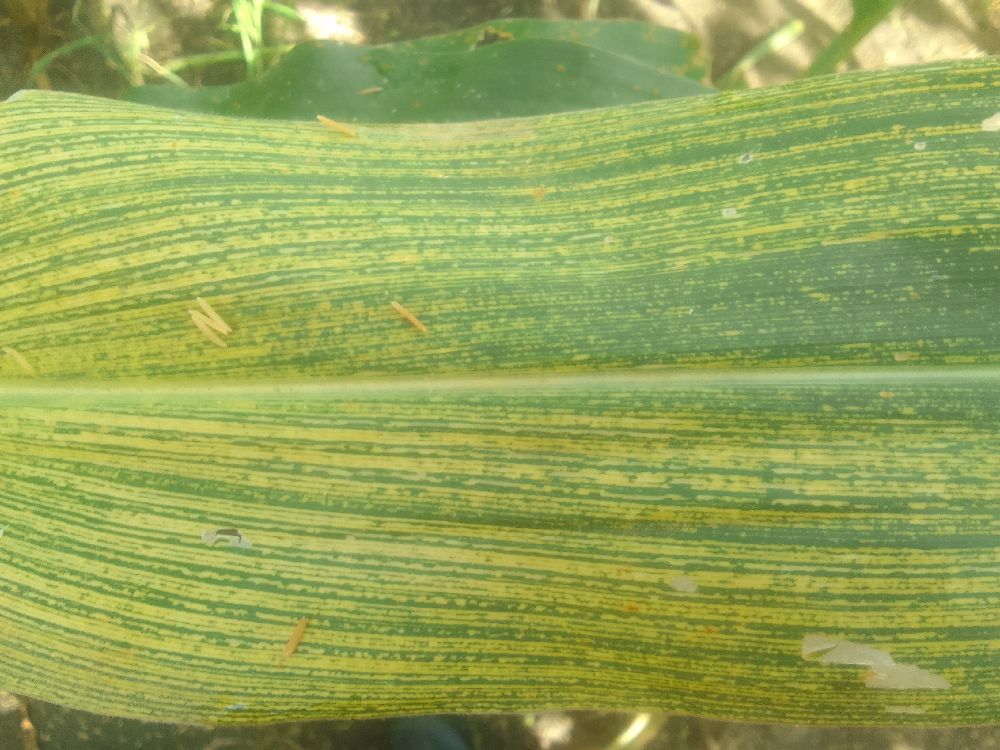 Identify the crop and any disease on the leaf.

maize, maize streak virus
